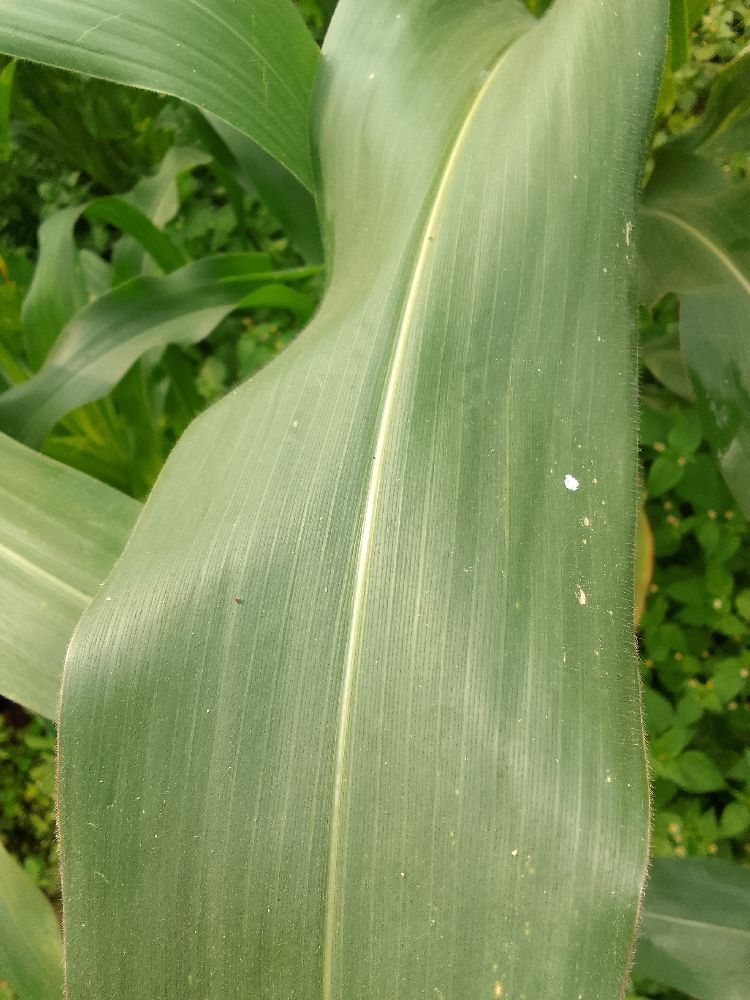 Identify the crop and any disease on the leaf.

maize, healthy
